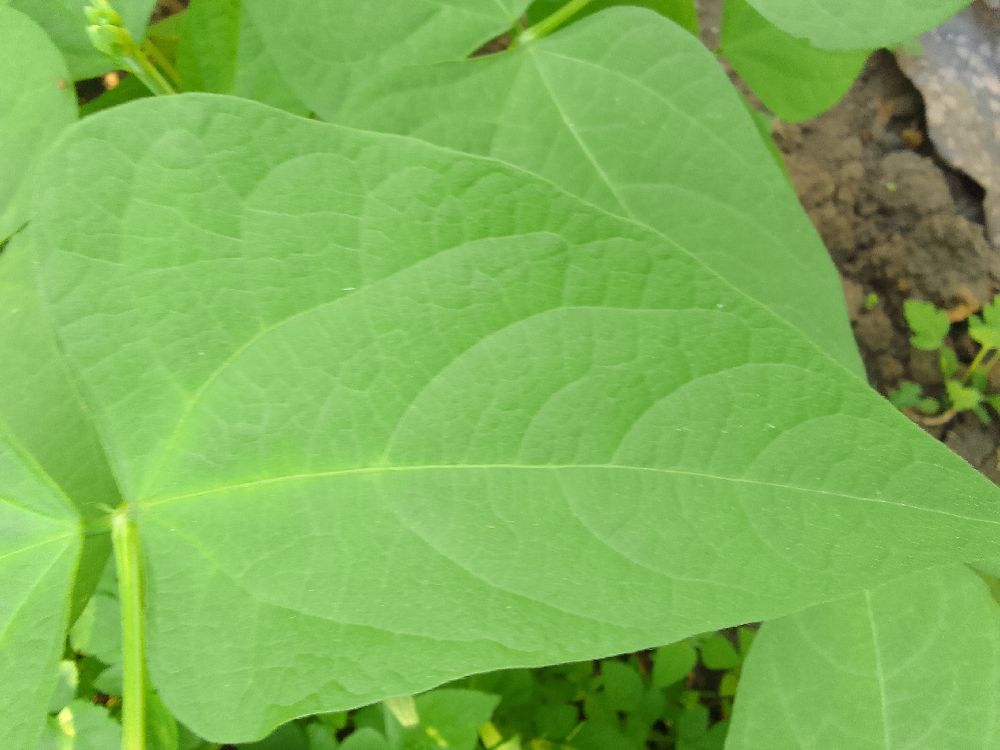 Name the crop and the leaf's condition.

common bean, healthy
